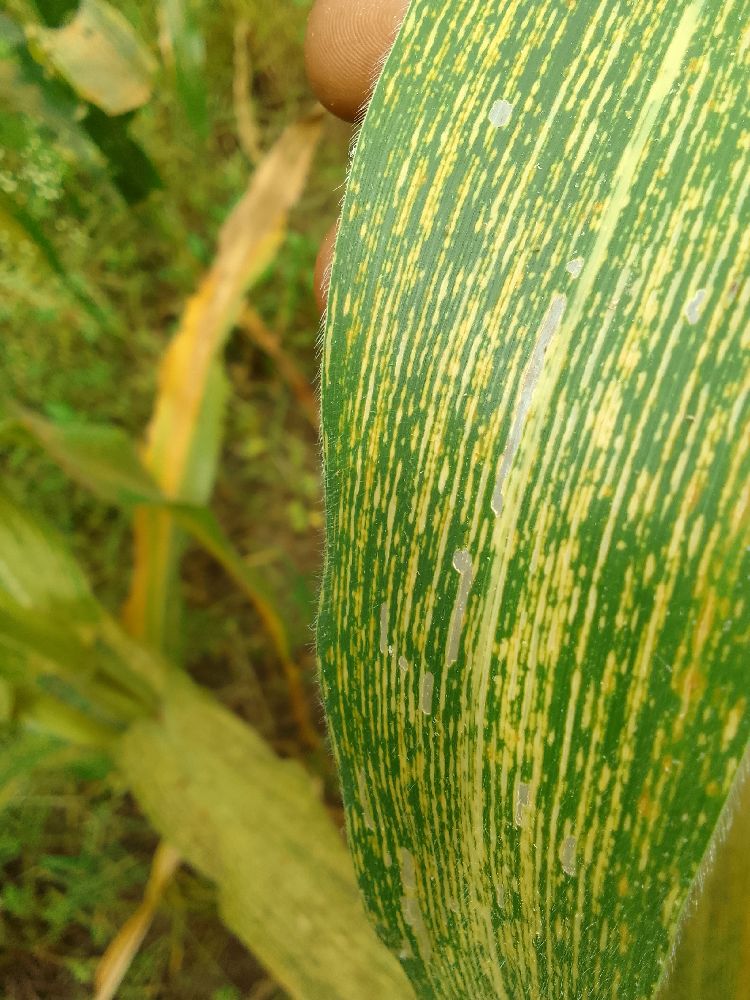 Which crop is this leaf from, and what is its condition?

maize, maize streak virus
